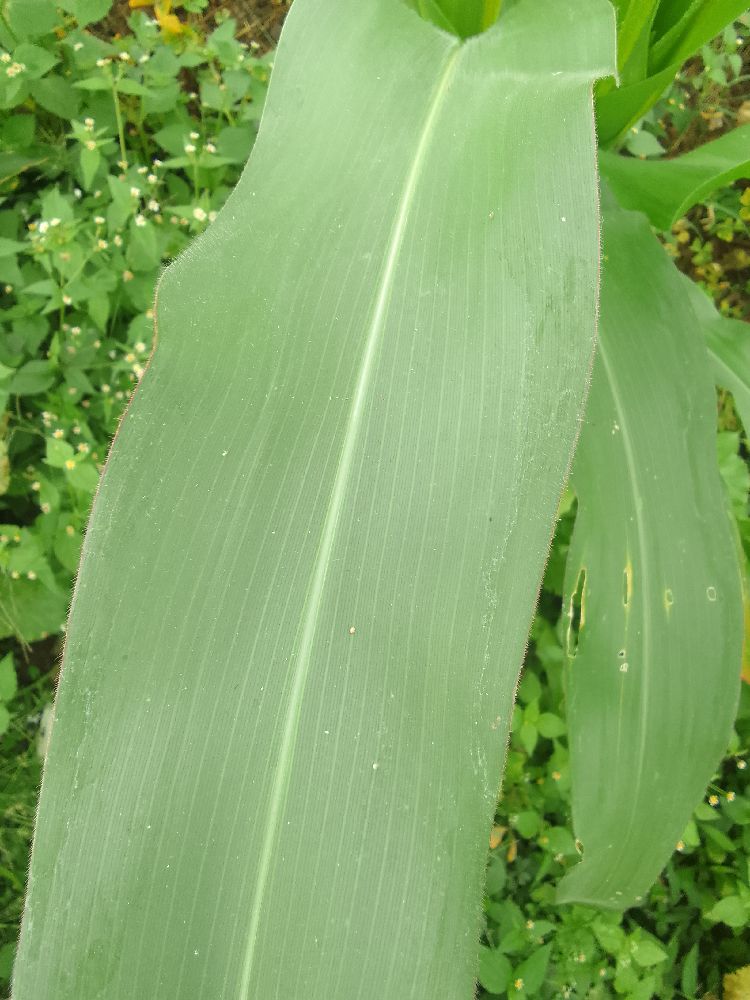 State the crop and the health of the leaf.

maize, healthy
